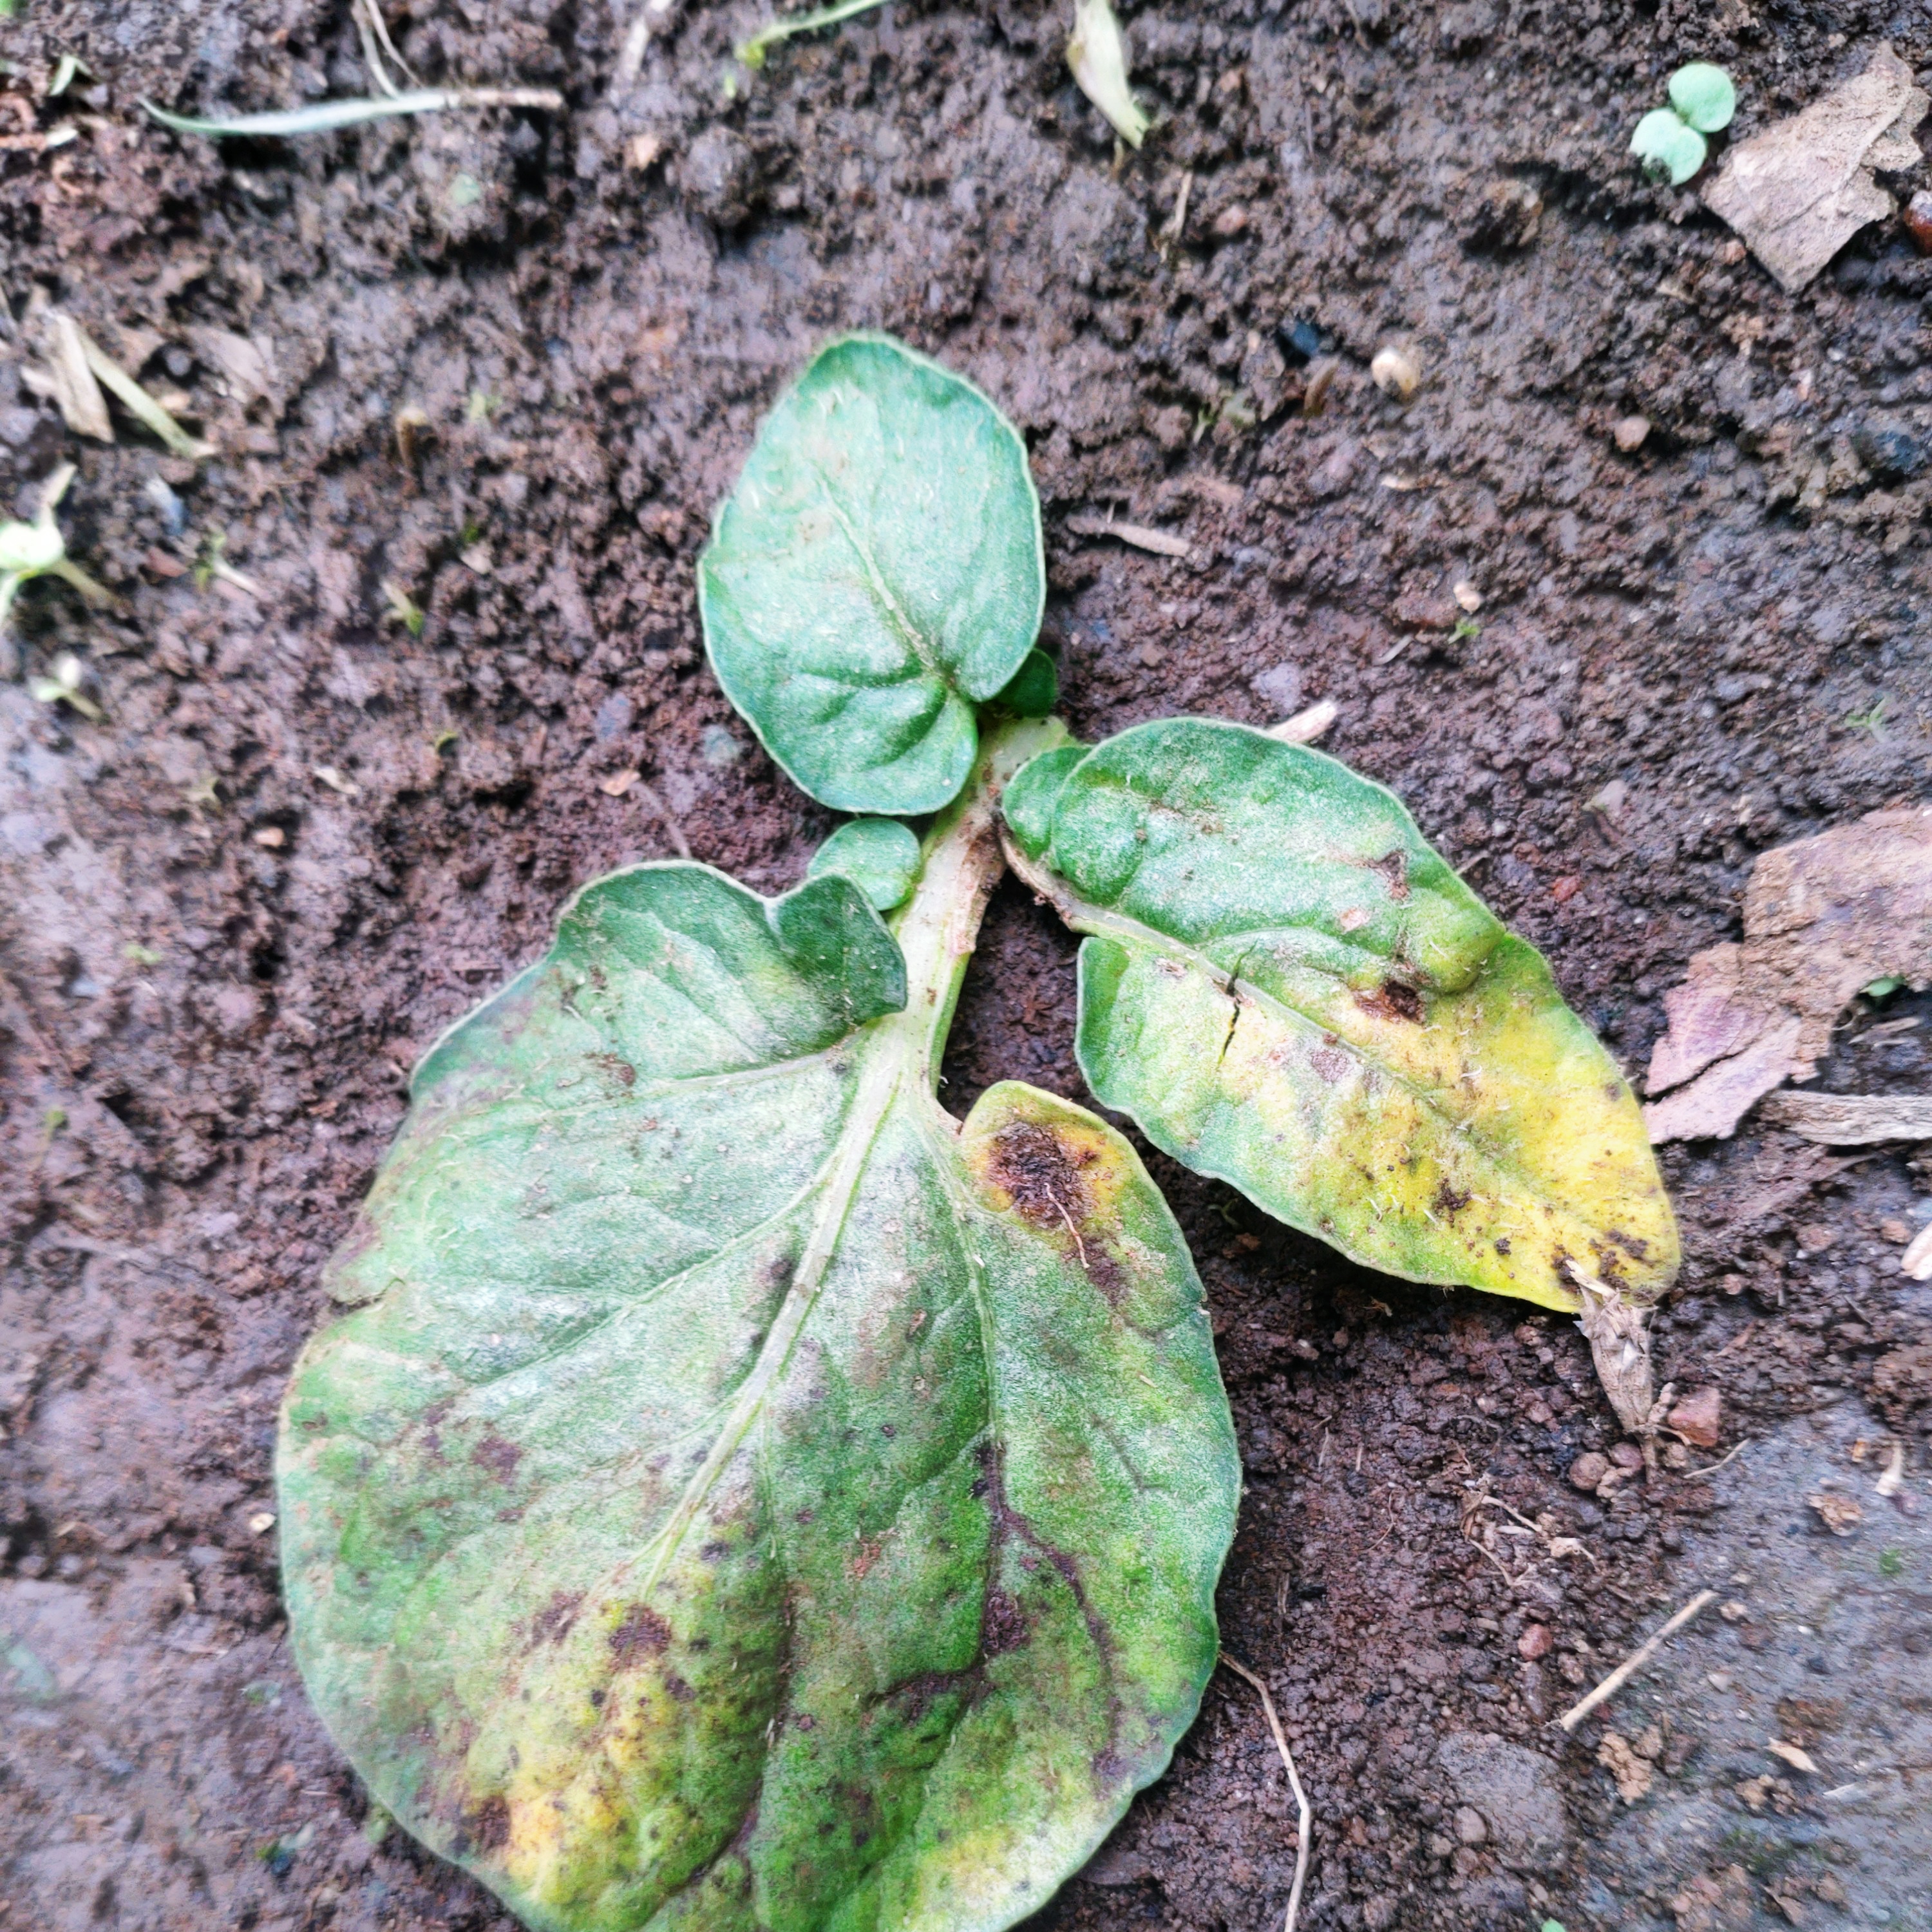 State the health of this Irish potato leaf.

late blight
